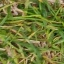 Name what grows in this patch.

grass
